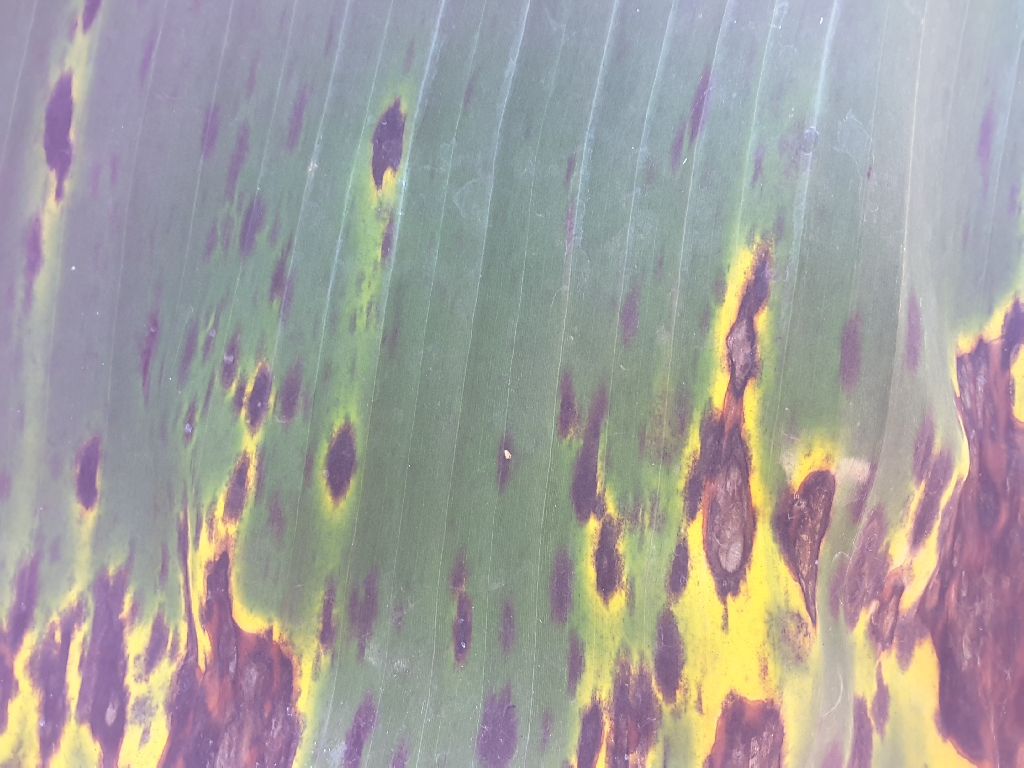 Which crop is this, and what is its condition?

banana, black sigatoka
